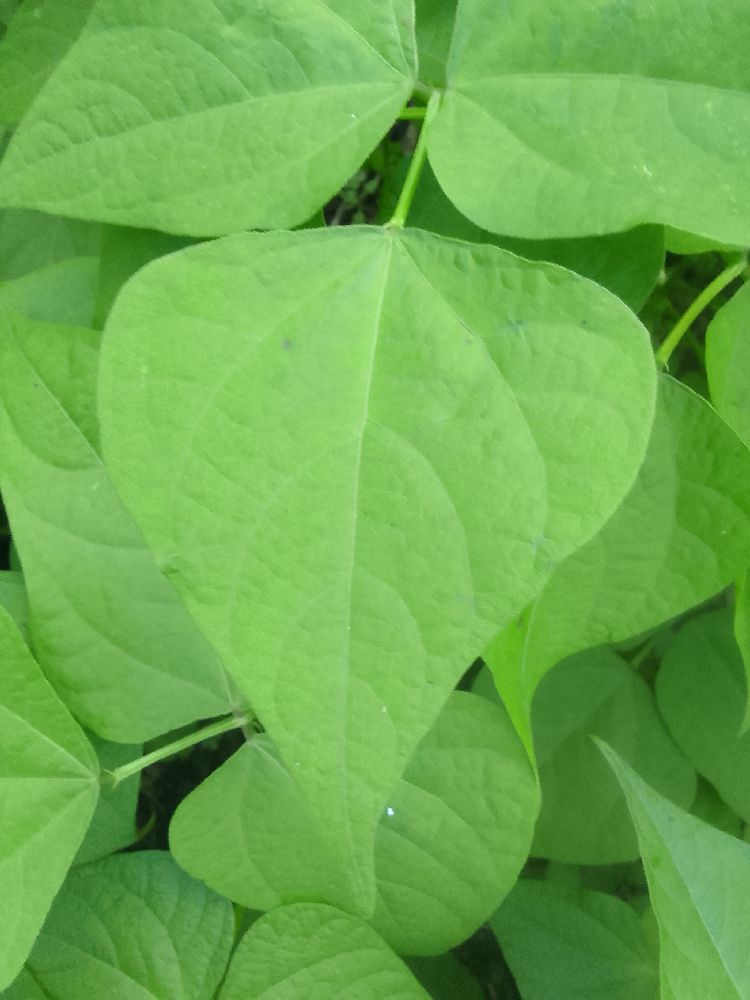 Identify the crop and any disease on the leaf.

common bean, healthy
